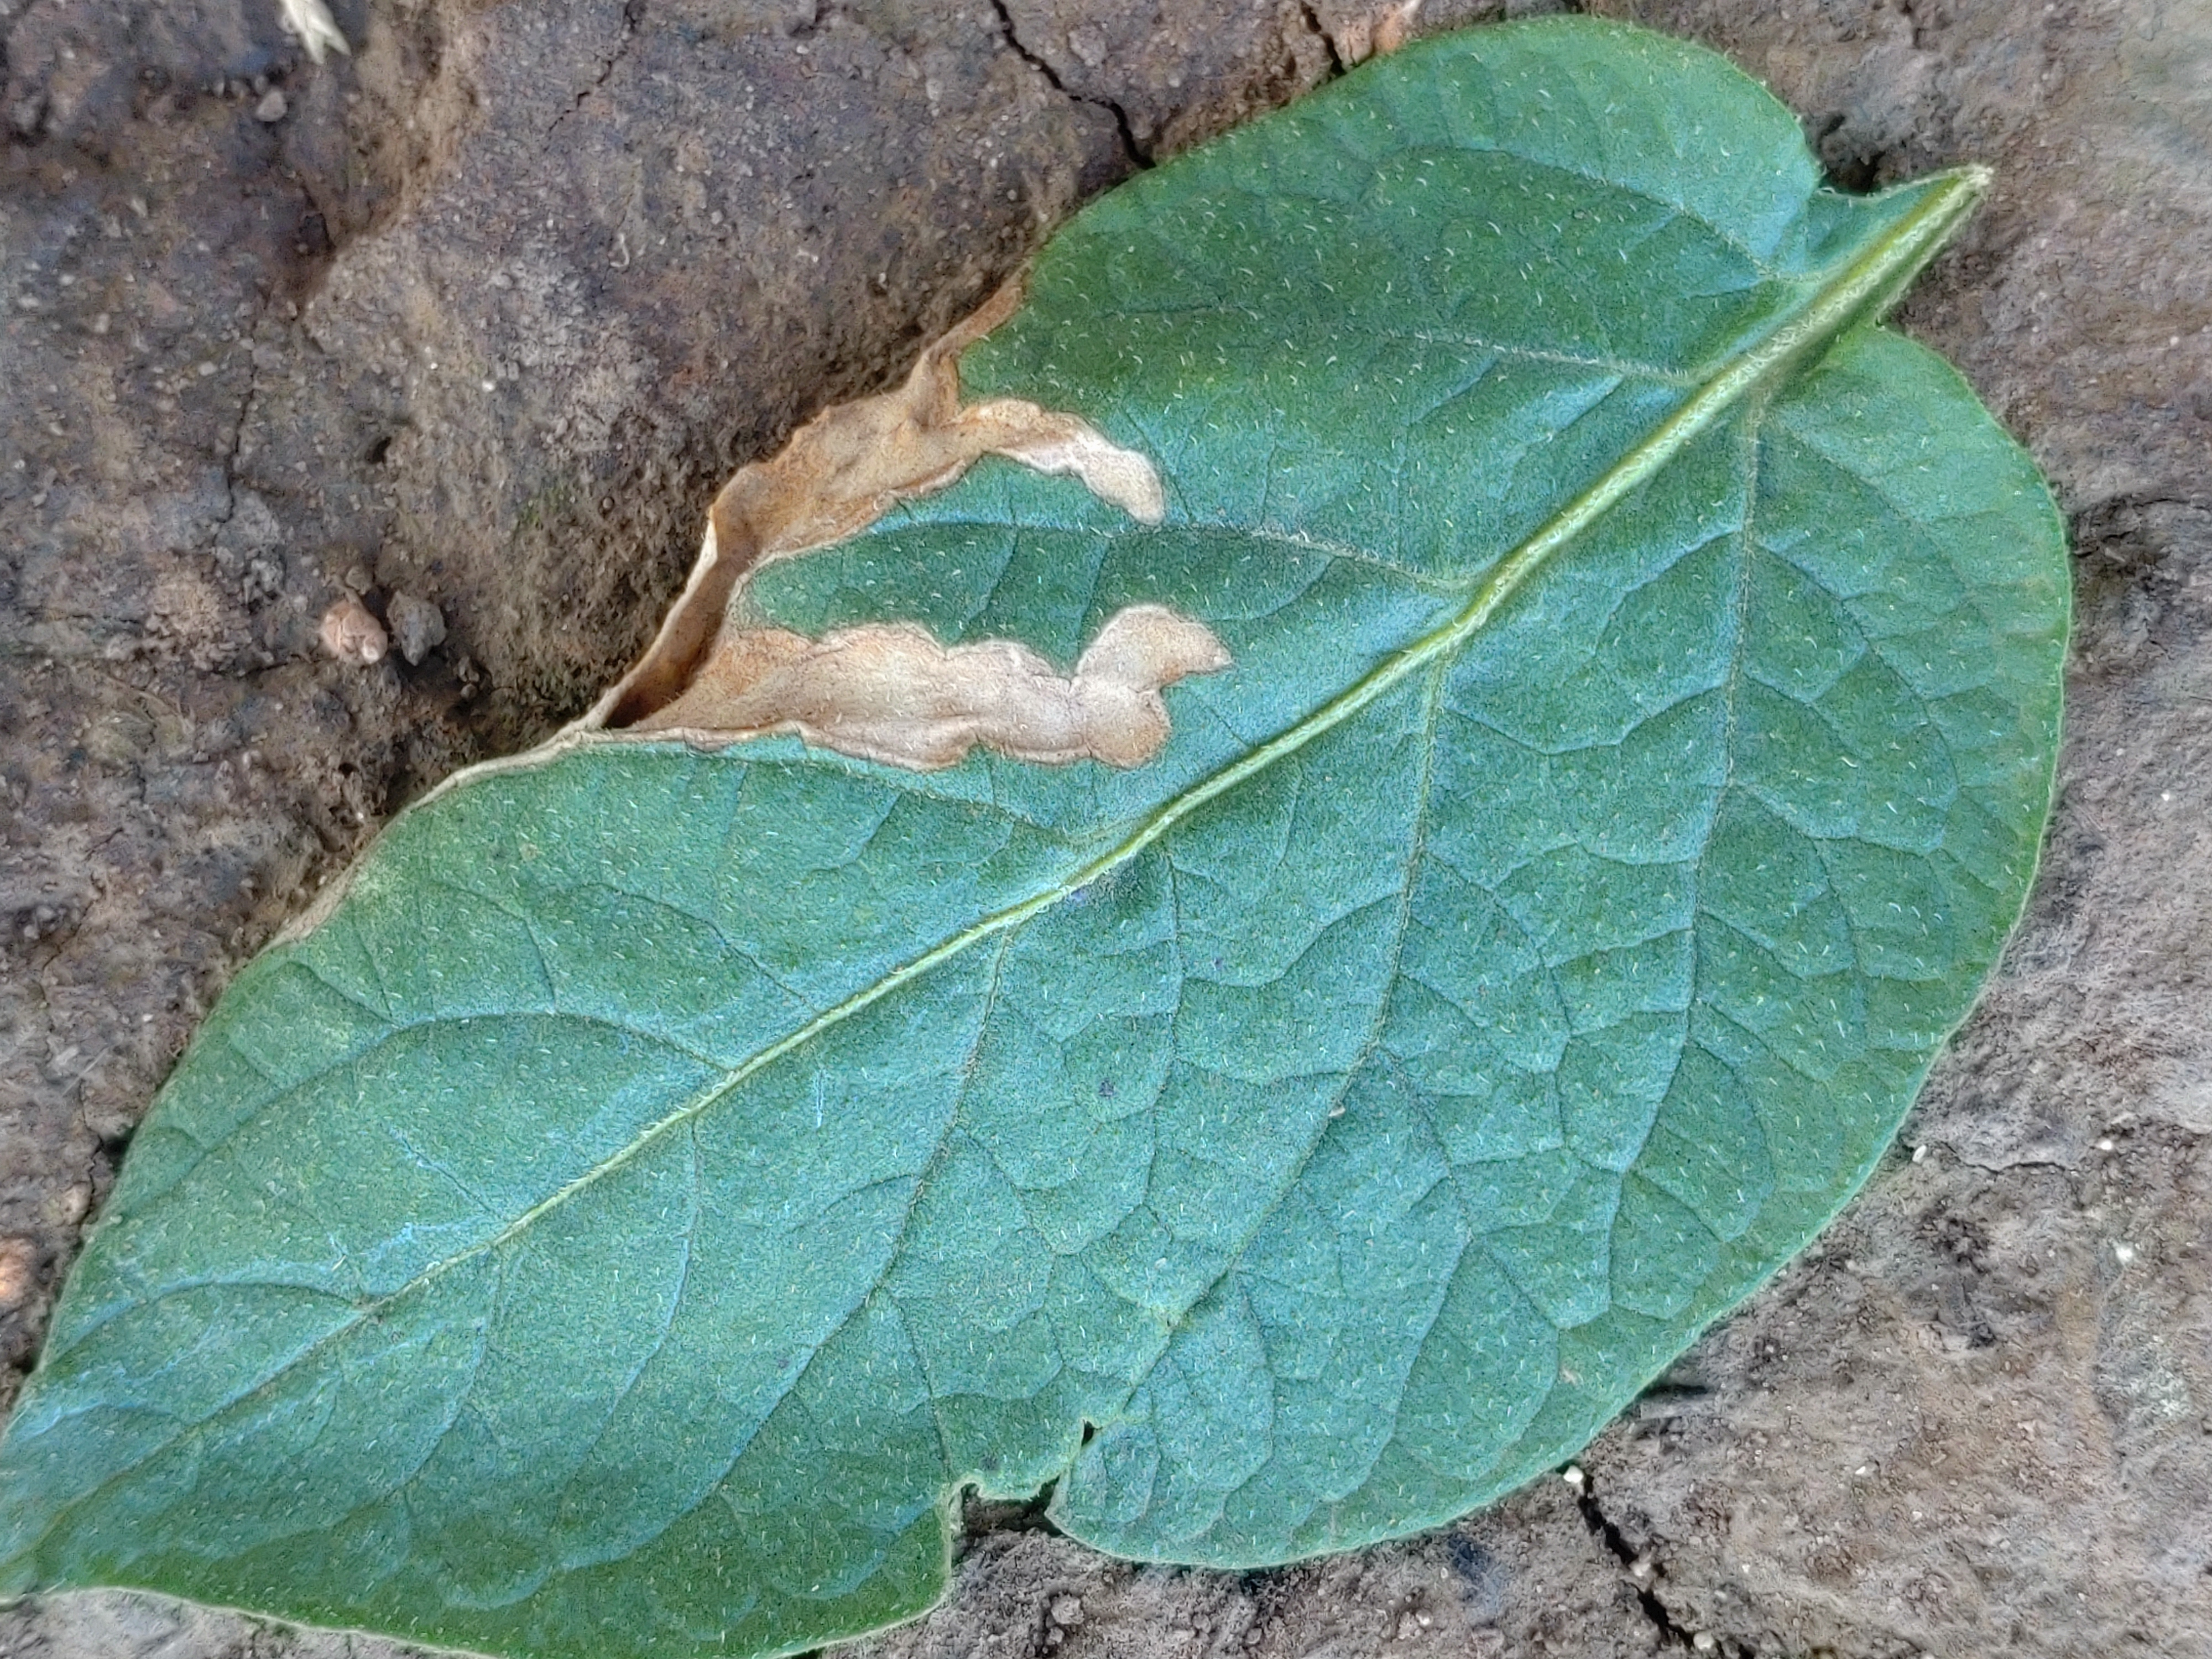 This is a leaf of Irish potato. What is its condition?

early blight
